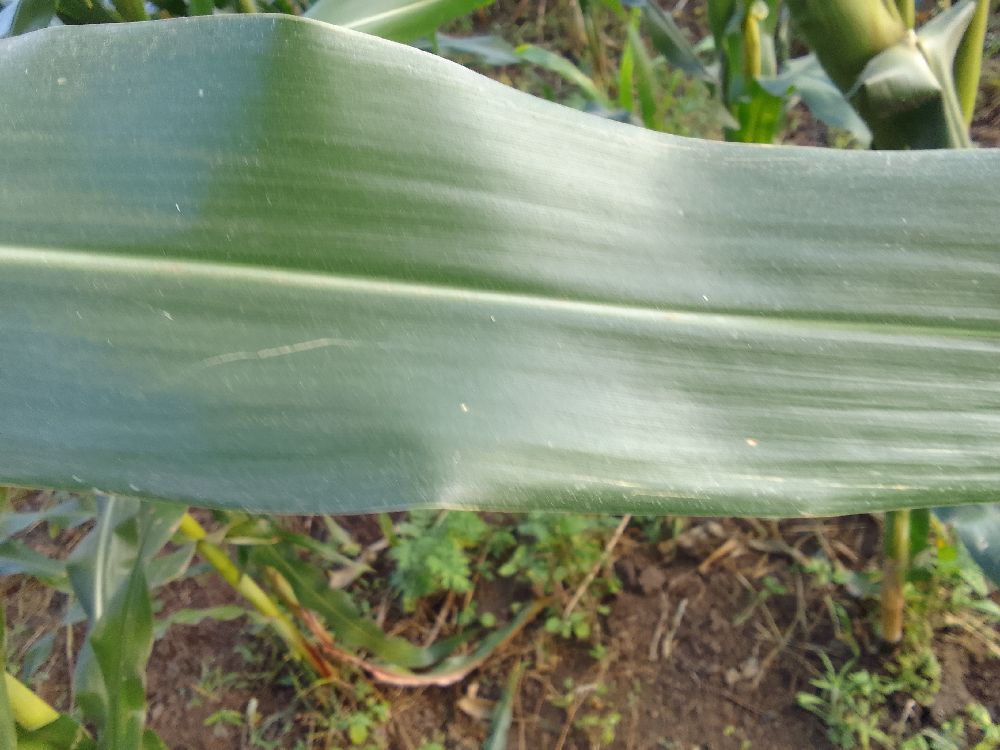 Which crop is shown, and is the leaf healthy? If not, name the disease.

maize, healthy
